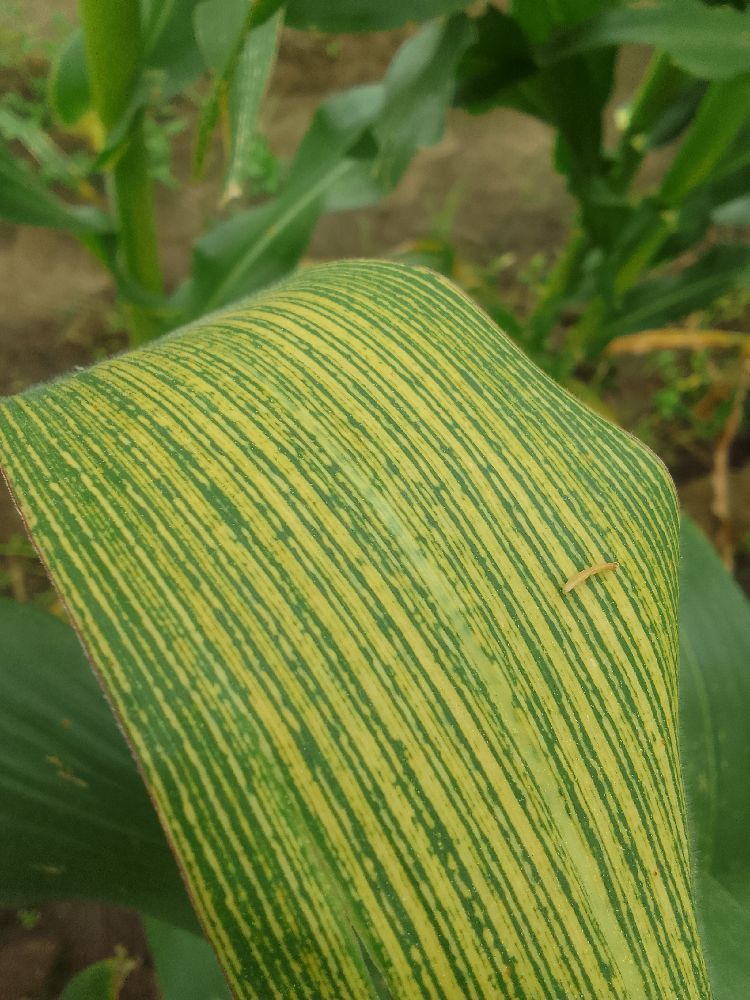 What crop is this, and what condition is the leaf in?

maize, maize streak virus
